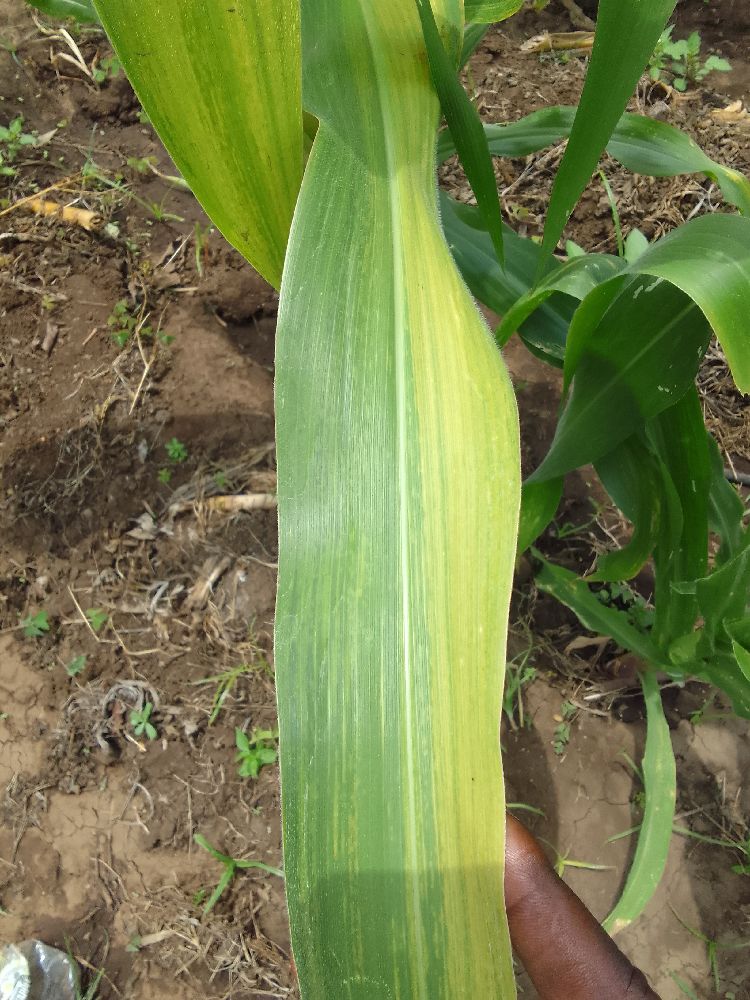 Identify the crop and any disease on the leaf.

maize, maize lethal necrosis
